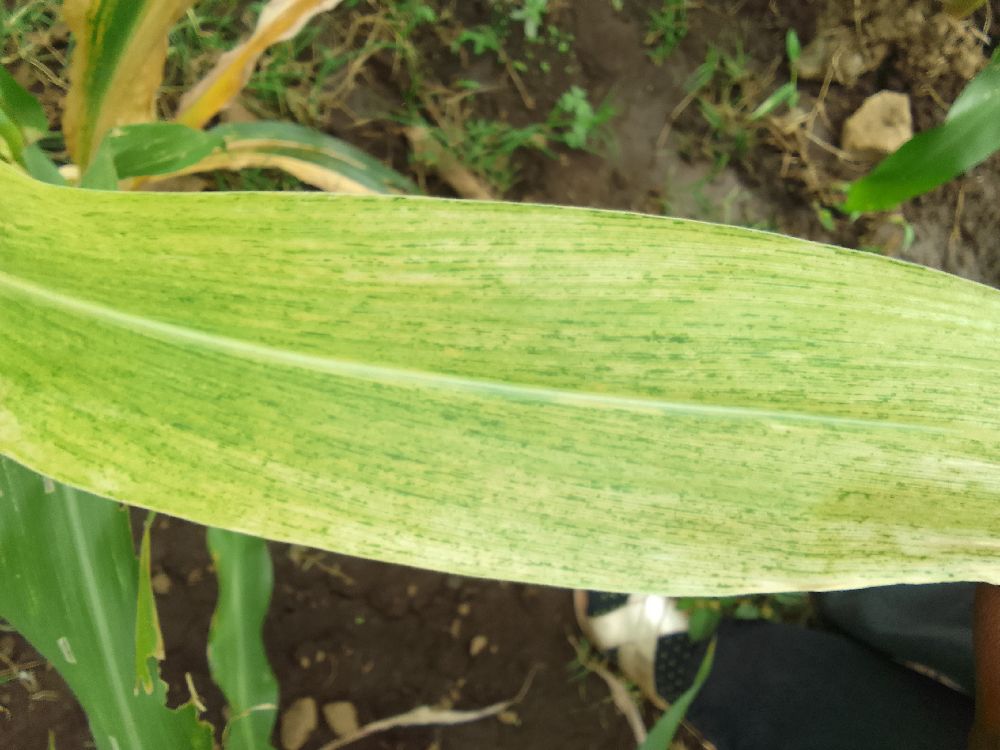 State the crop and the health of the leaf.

maize, maize lethal necrosis
